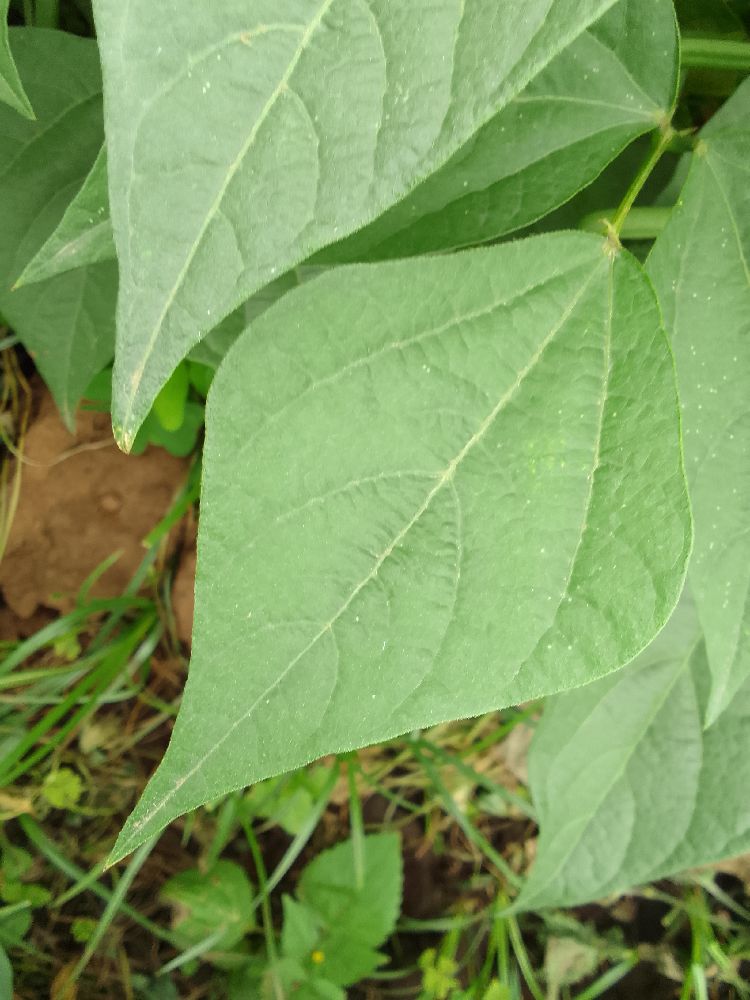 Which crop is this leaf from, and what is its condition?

common bean, healthy
